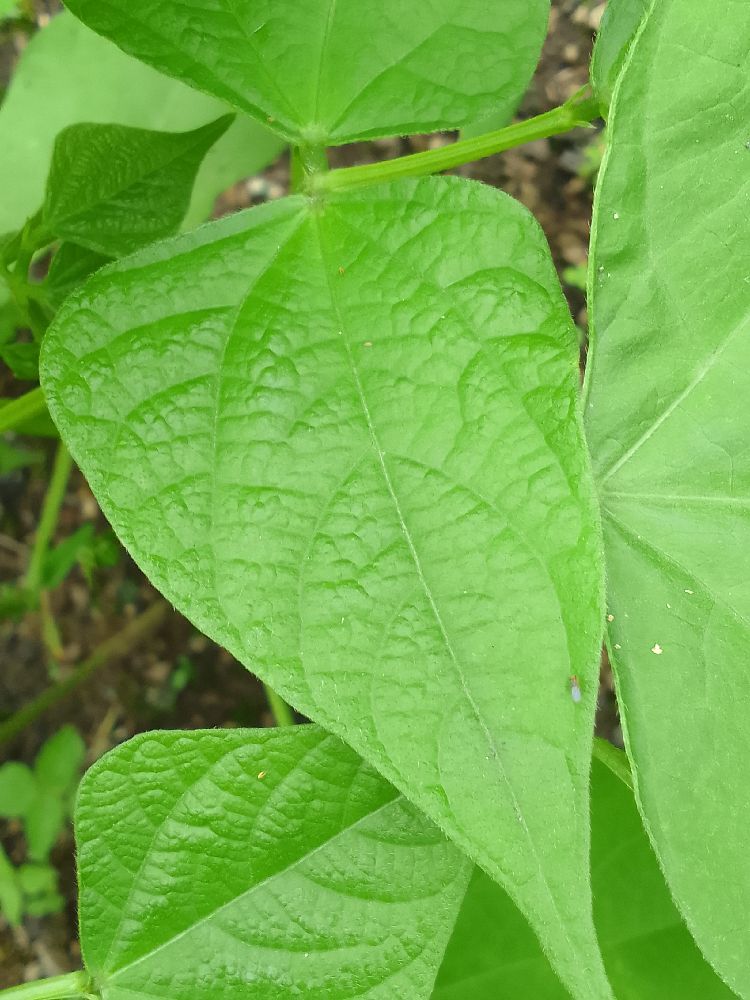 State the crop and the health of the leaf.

common bean, healthy
